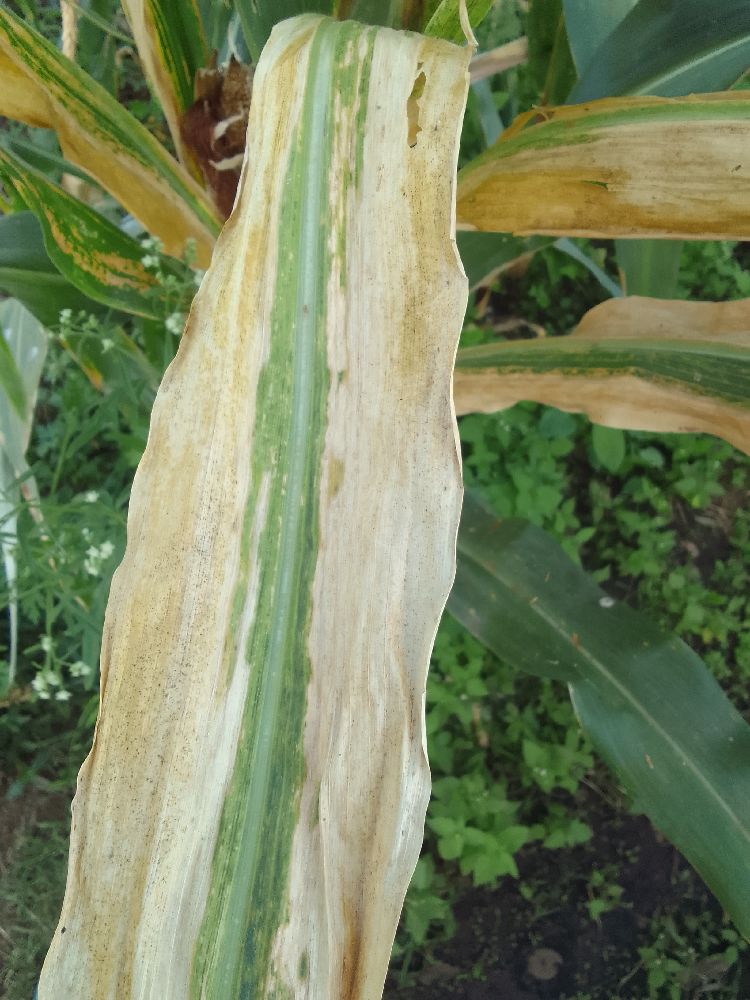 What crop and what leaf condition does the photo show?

maize, maize lethal necrosis
